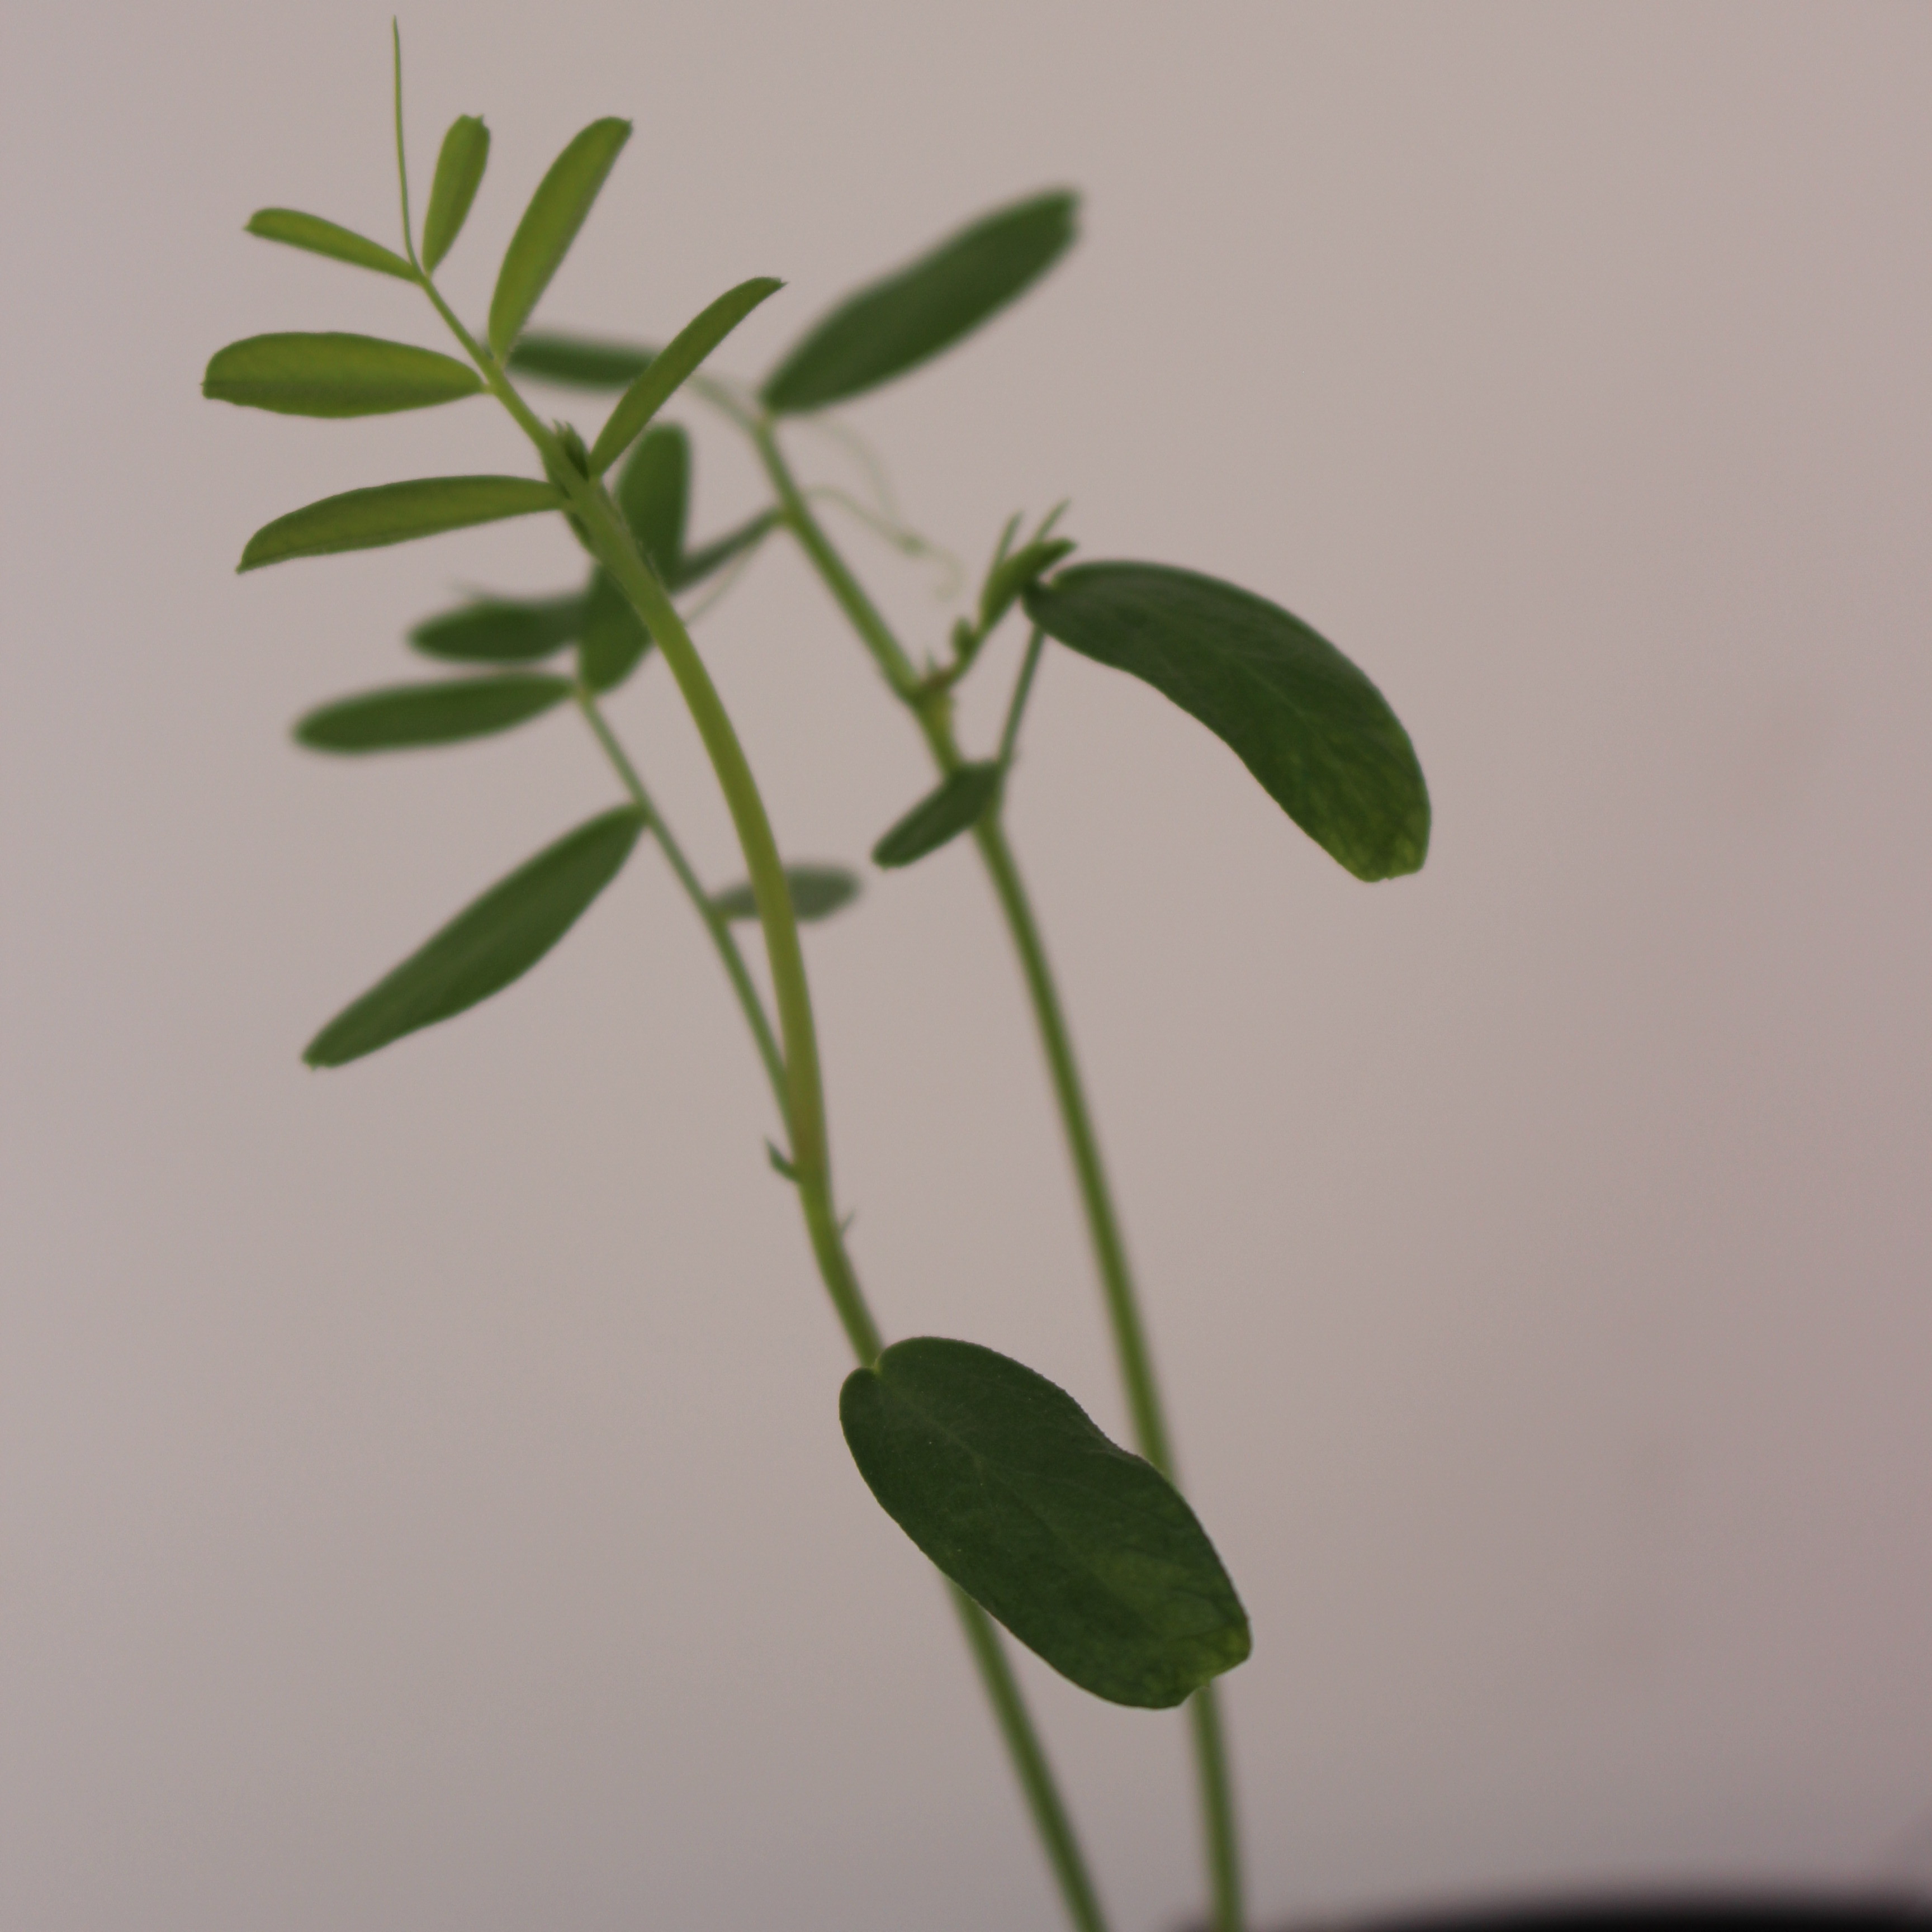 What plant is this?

Vicia sativa
